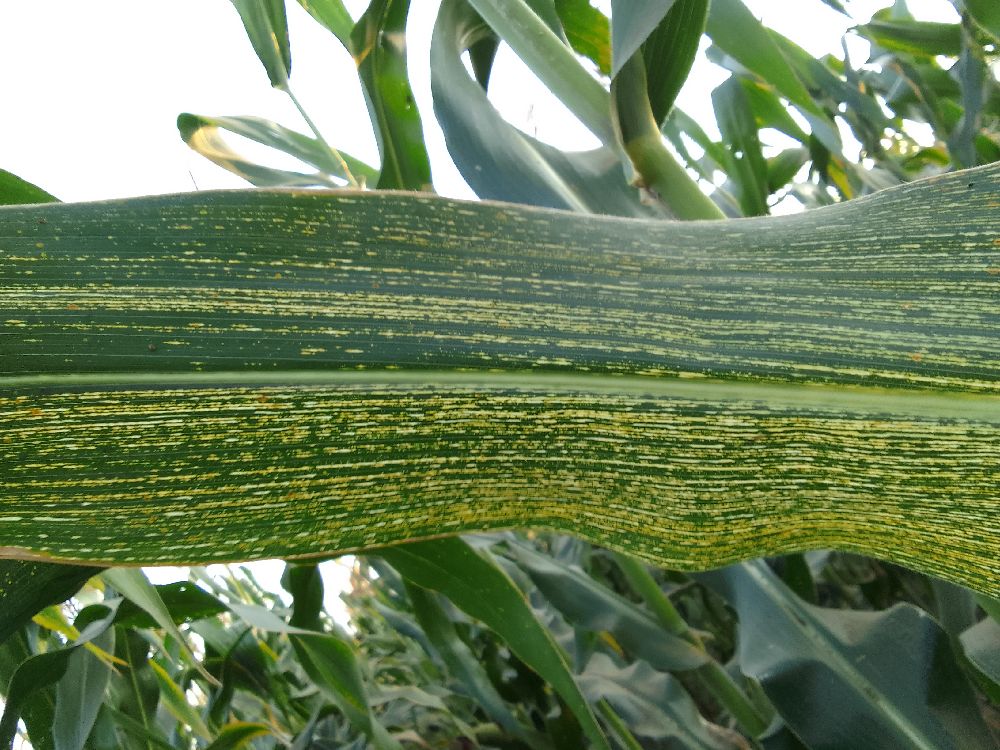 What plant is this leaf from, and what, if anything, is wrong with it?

maize, maize streak virus
